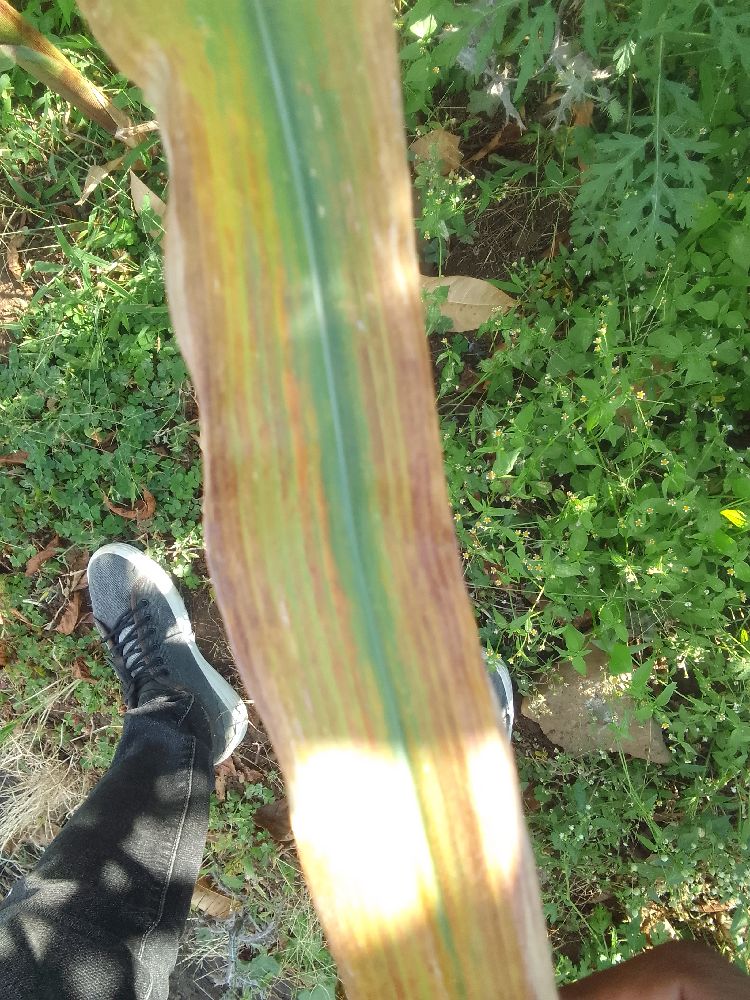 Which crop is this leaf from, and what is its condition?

maize, maize lethal necrosis
